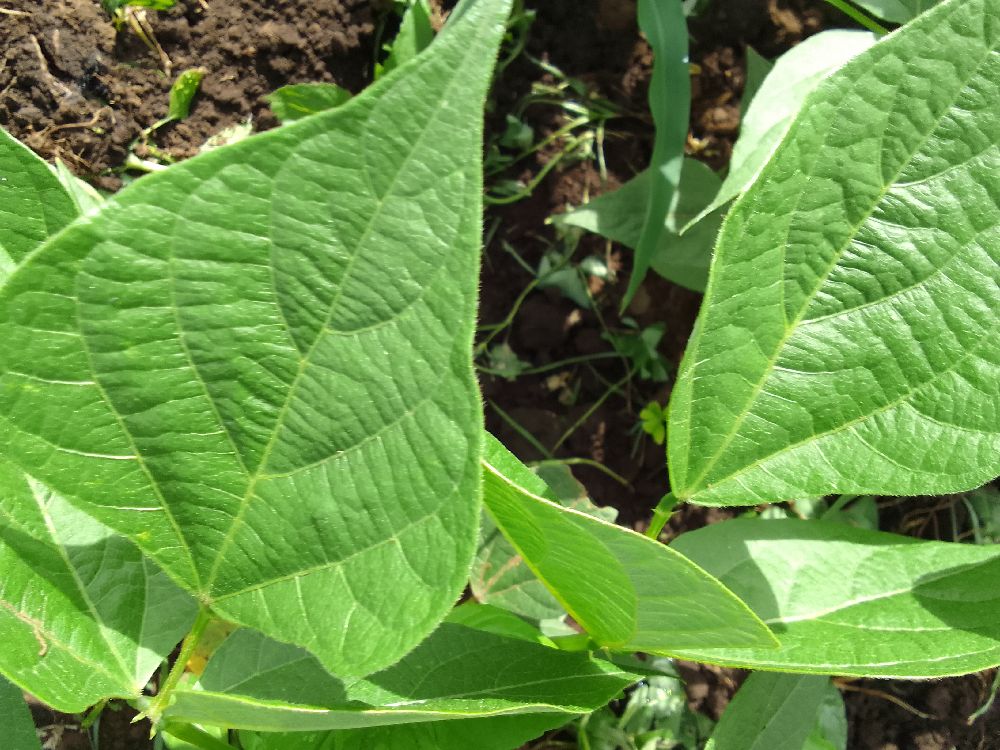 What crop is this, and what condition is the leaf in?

common bean, healthy
